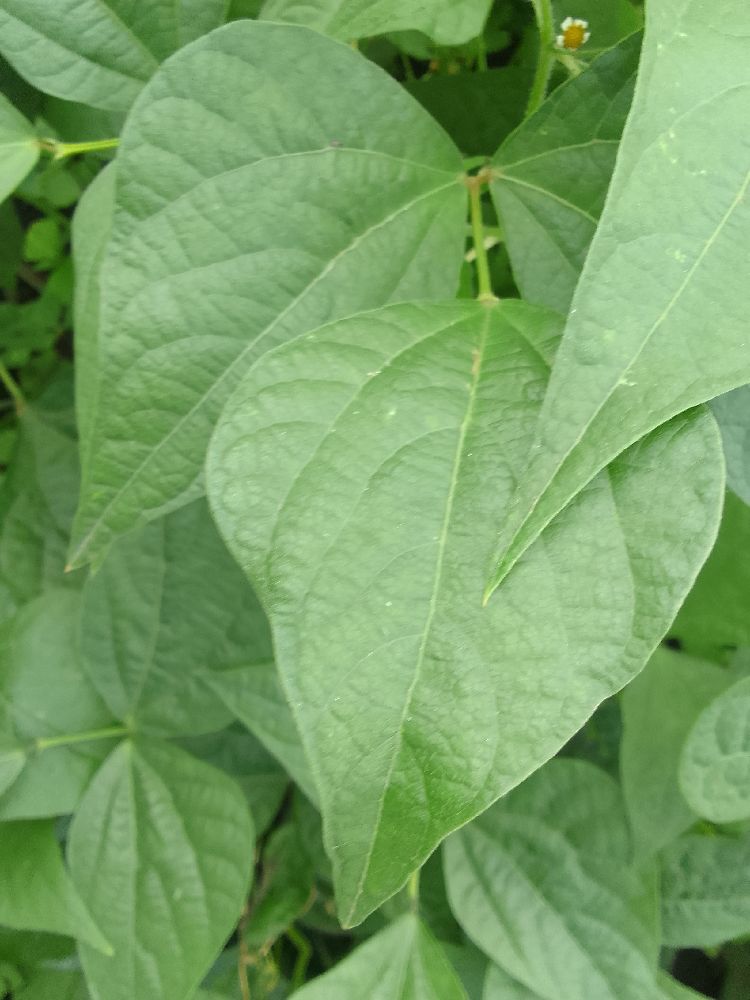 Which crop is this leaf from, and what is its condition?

common bean, healthy
